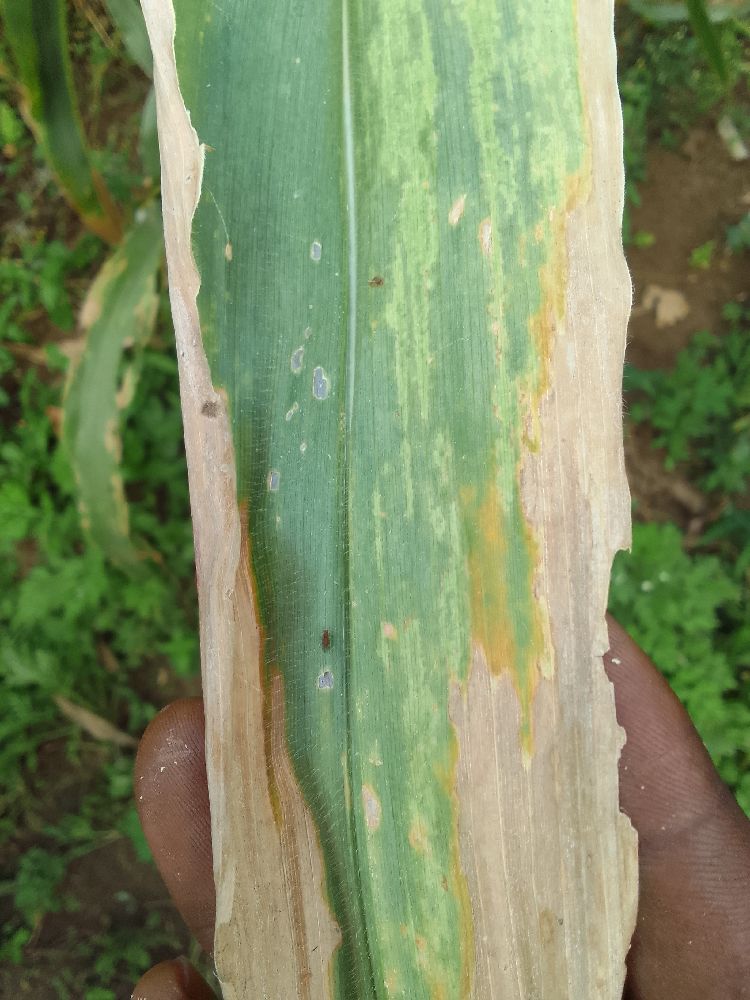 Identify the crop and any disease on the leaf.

maize, maize lethal necrosis
